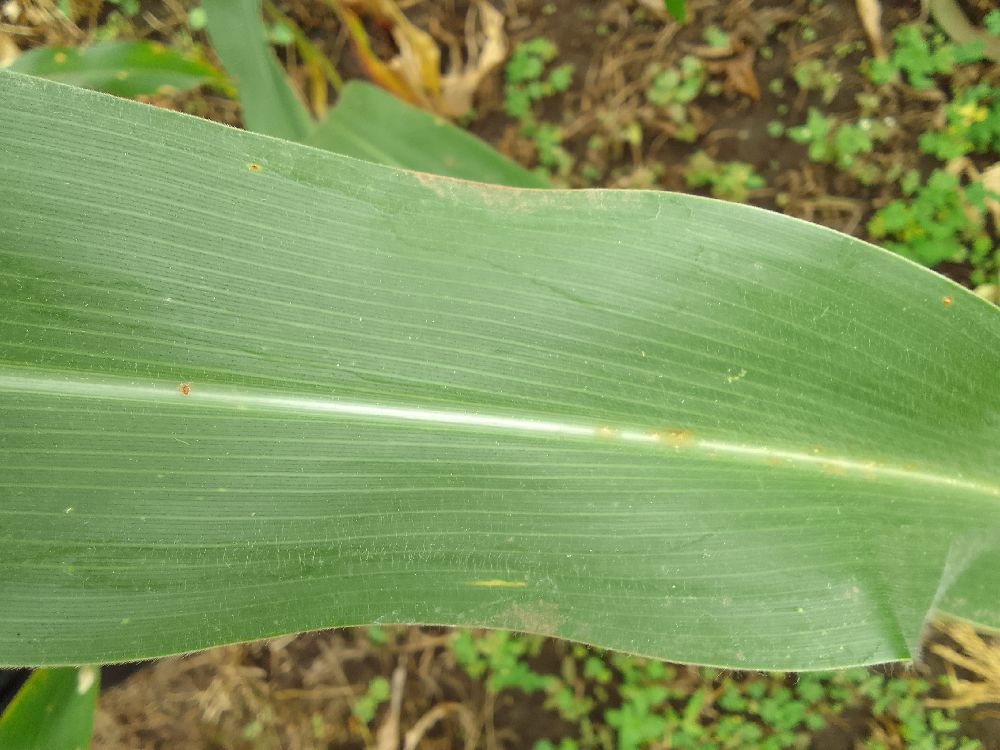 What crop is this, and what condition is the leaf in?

maize, healthy
